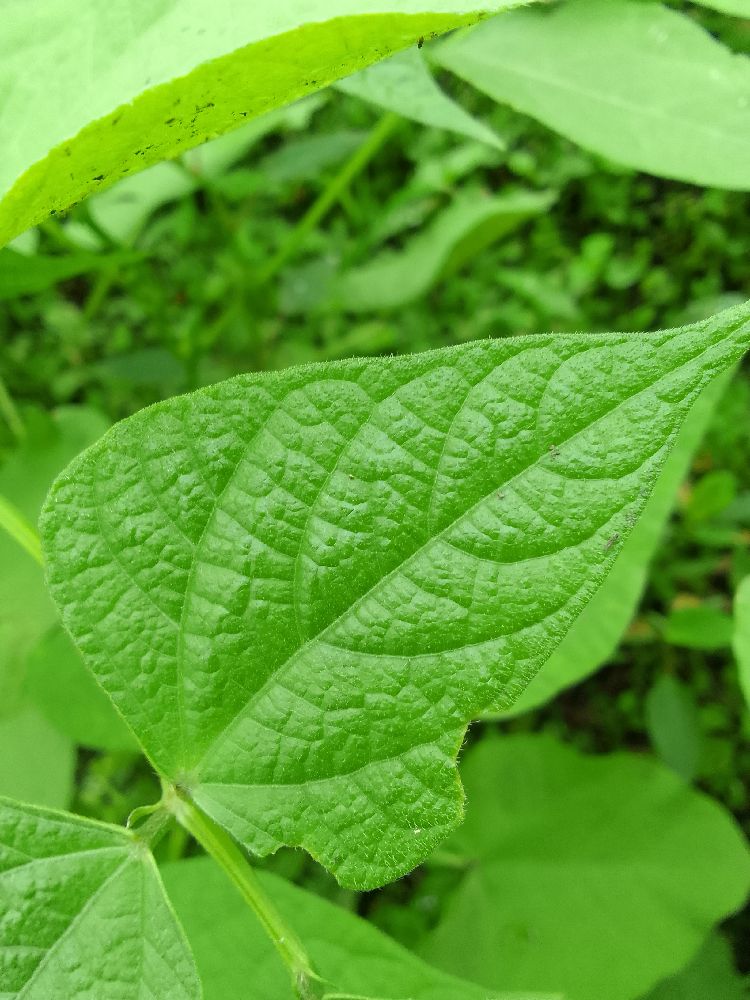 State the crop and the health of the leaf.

common bean, healthy
